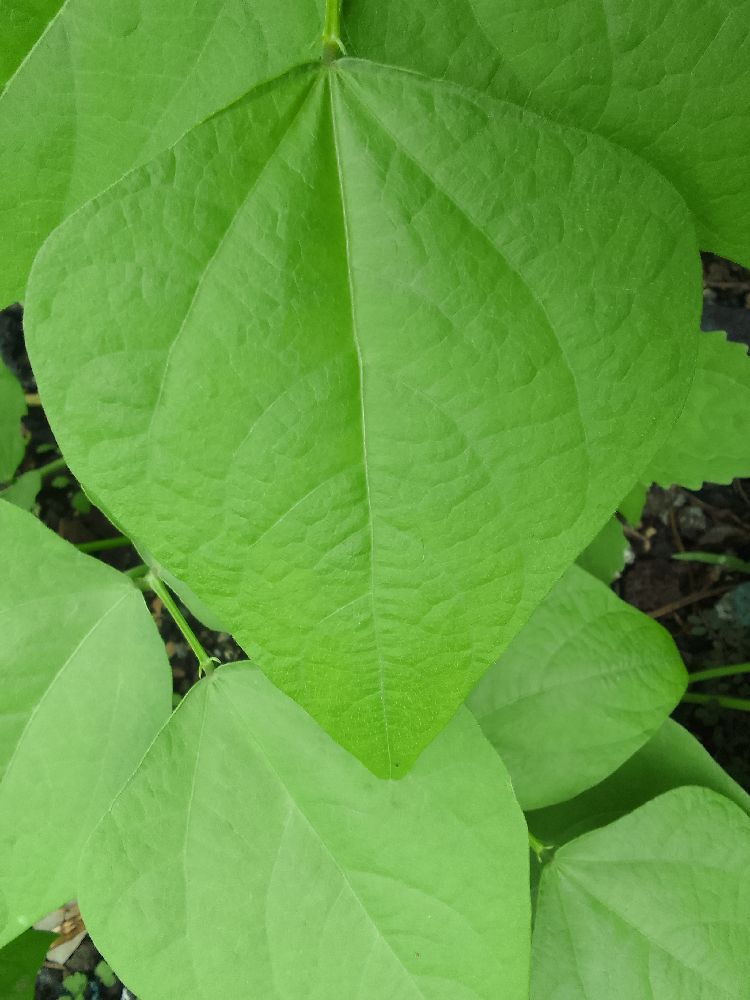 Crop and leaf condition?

common bean, healthy
